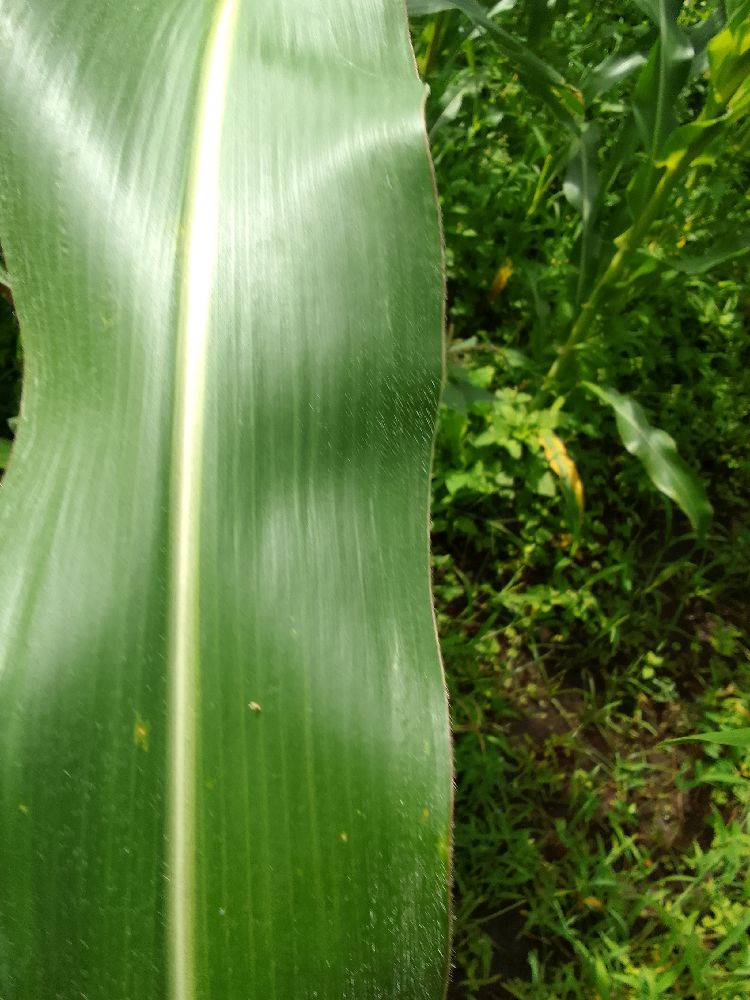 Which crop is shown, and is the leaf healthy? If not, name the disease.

maize, healthy
